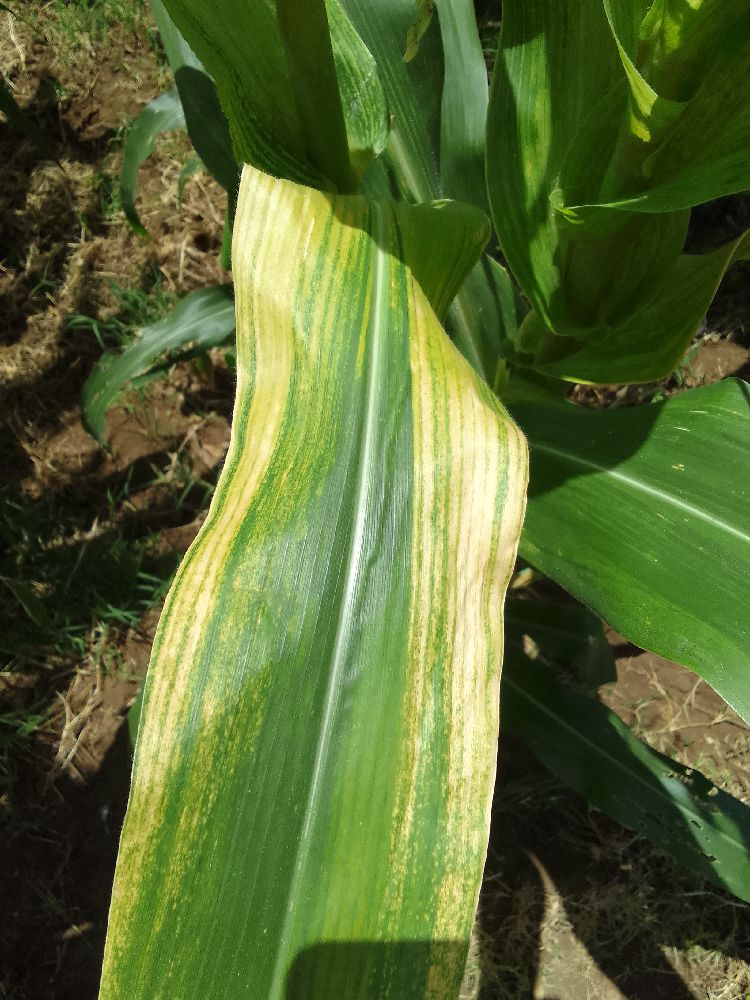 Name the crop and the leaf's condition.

maize, maize lethal necrosis
